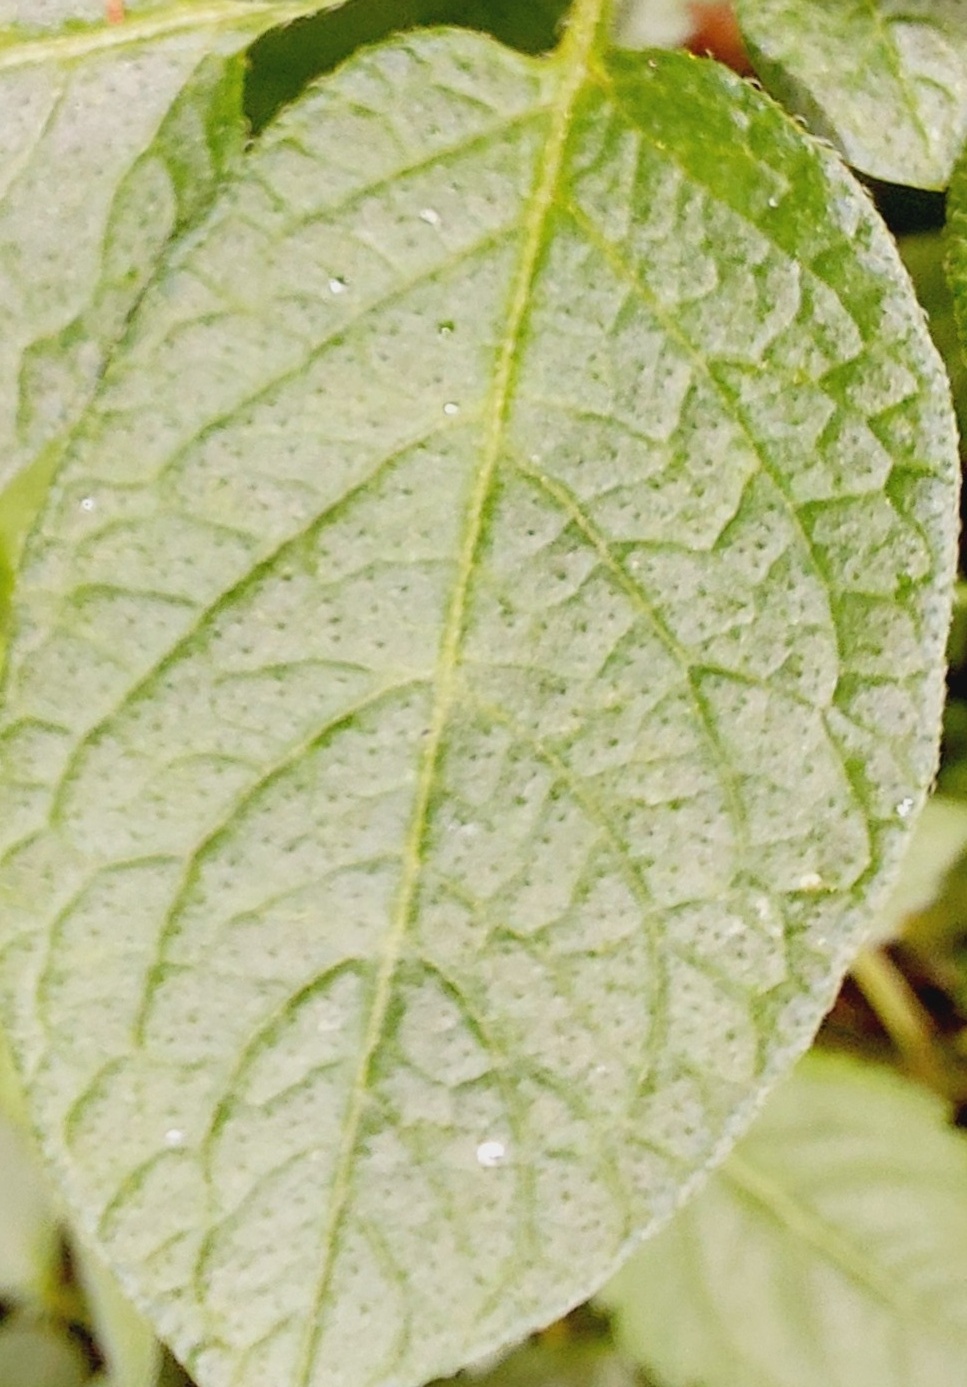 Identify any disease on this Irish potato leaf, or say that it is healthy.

healthy
